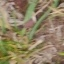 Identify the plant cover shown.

grass
